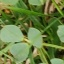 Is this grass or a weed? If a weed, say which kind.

unstructured weed
